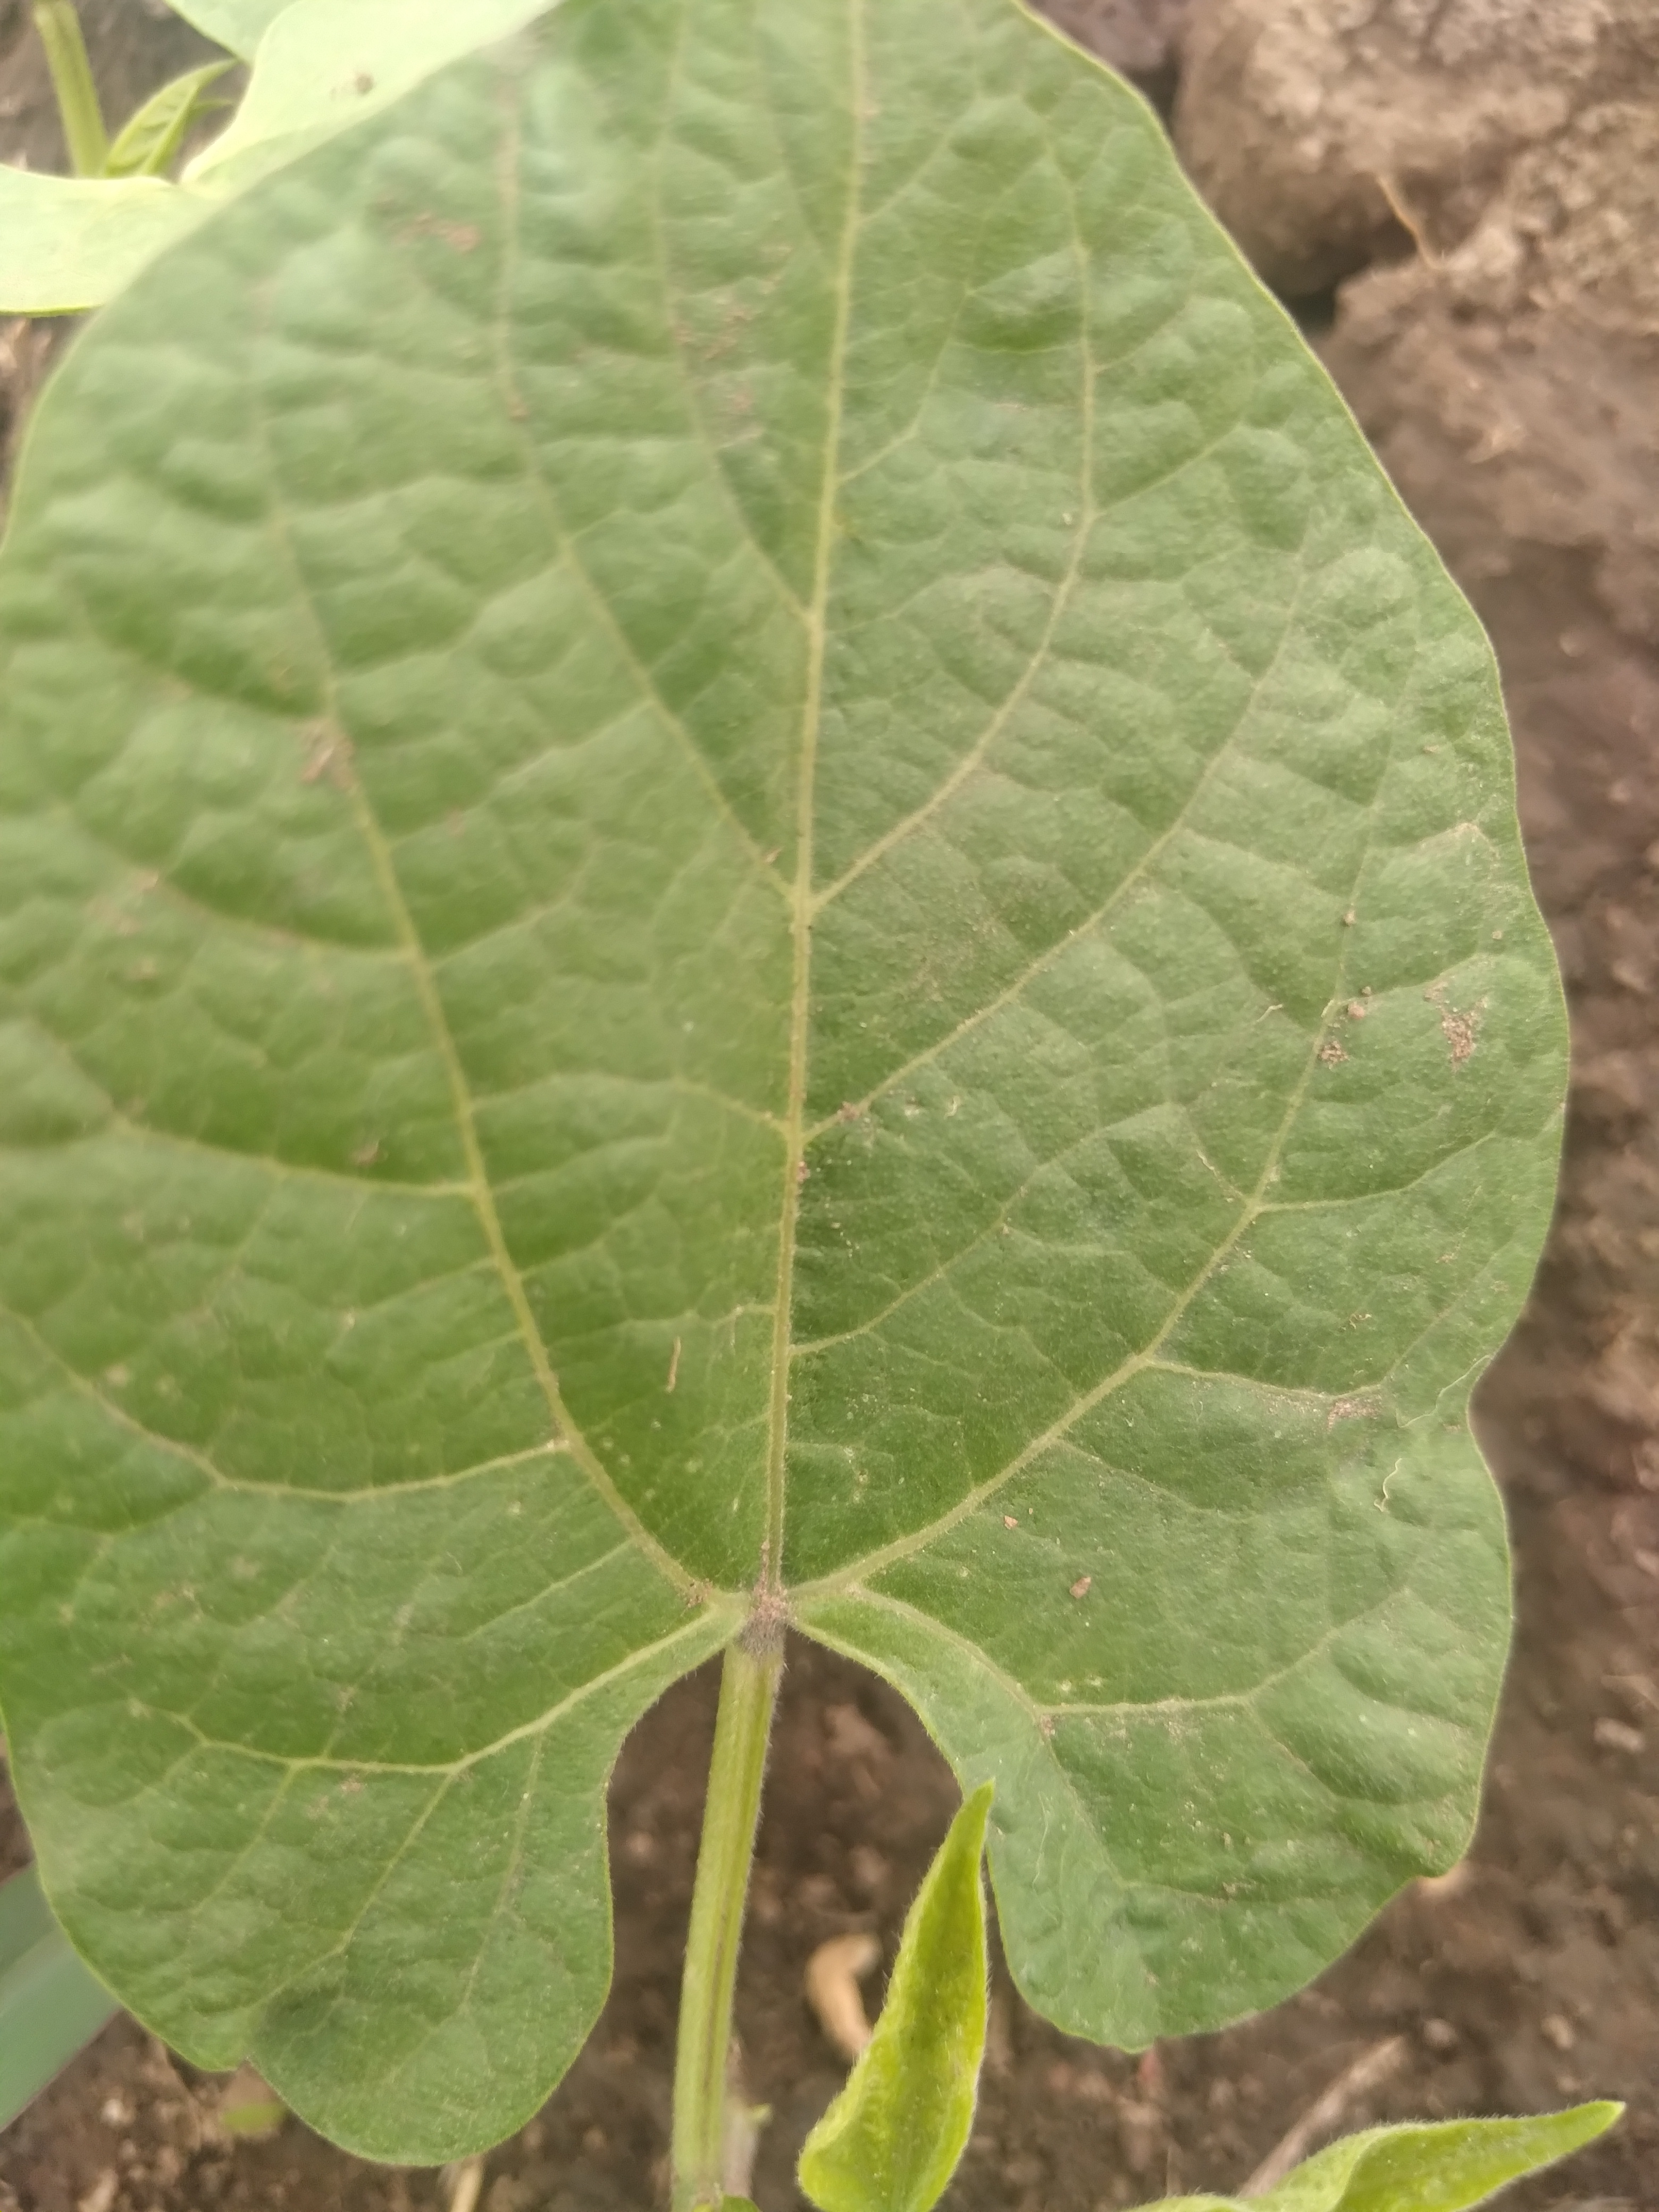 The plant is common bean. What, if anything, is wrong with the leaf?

healthy
